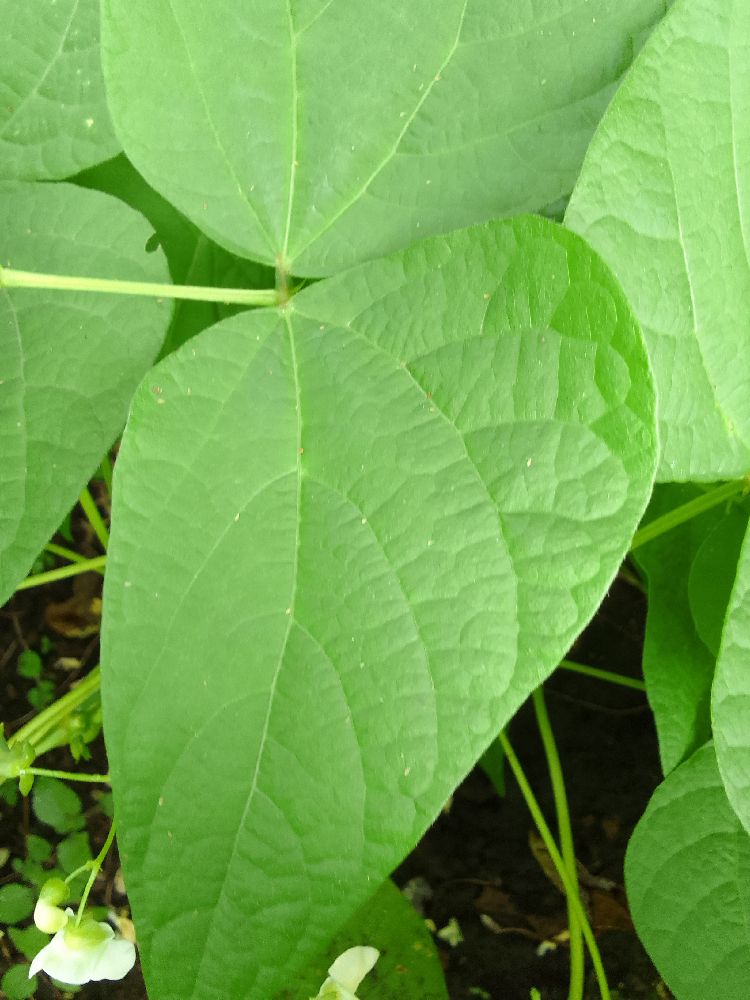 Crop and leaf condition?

common bean, healthy
